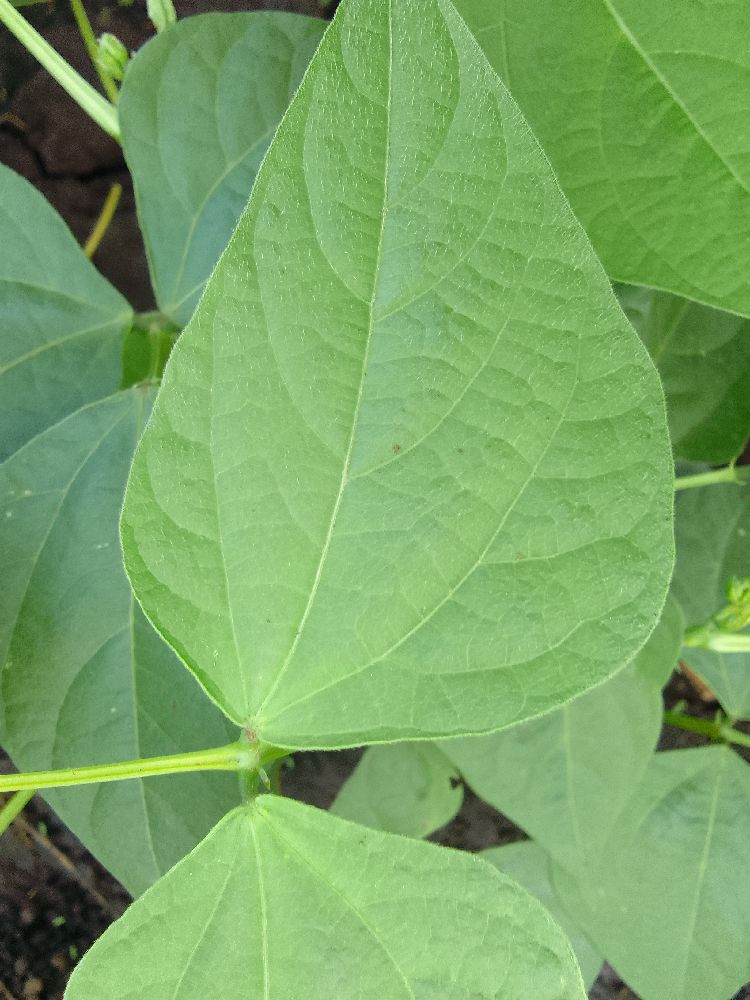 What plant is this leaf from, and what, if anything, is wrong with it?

common bean, healthy
